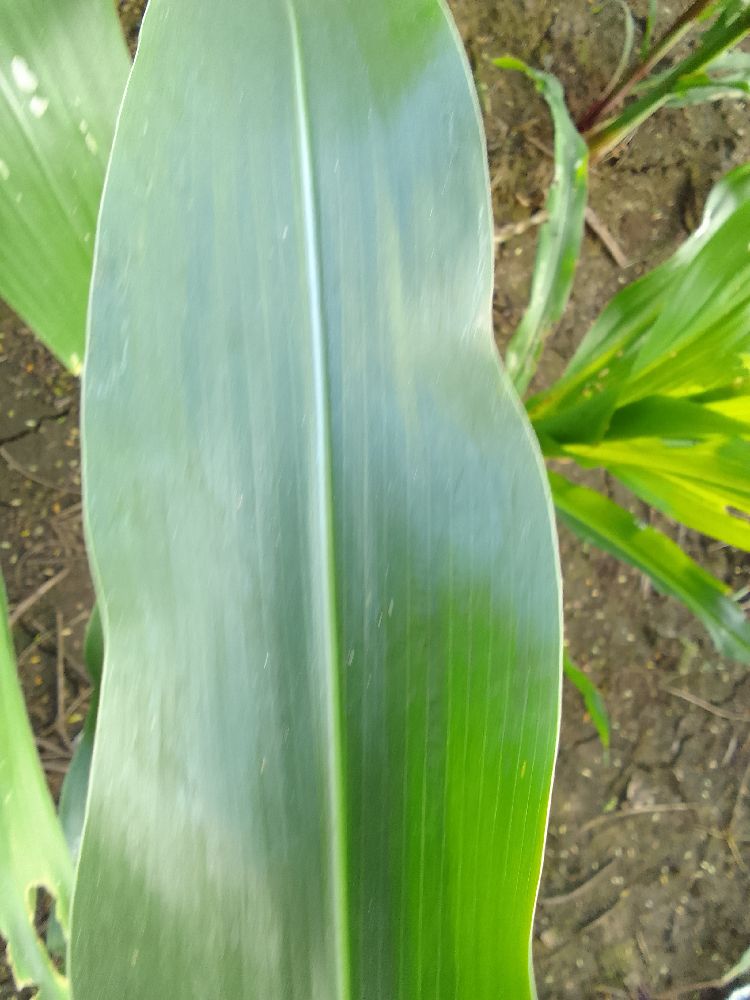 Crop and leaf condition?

maize, healthy
